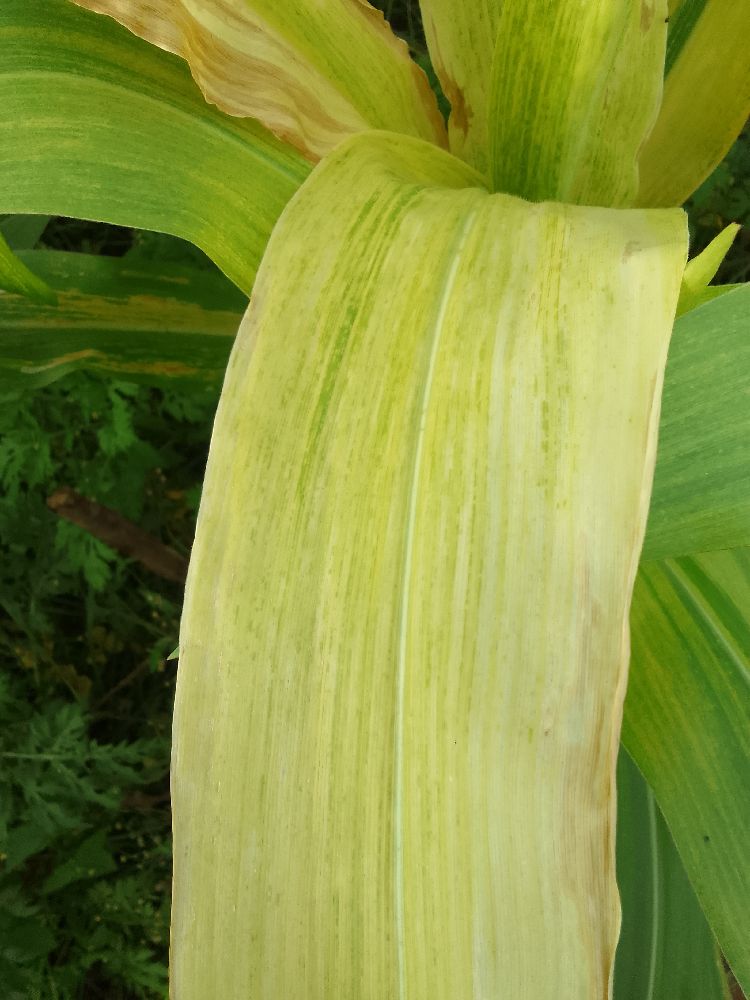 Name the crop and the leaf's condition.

maize, maize lethal necrosis
